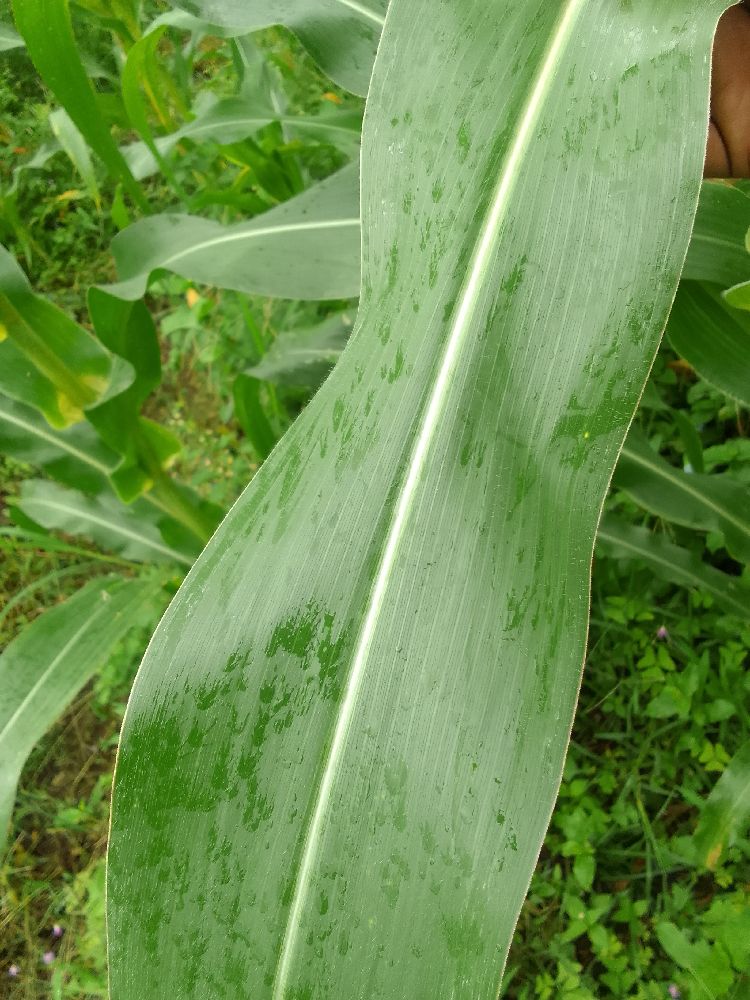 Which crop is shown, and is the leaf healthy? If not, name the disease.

maize, healthy
